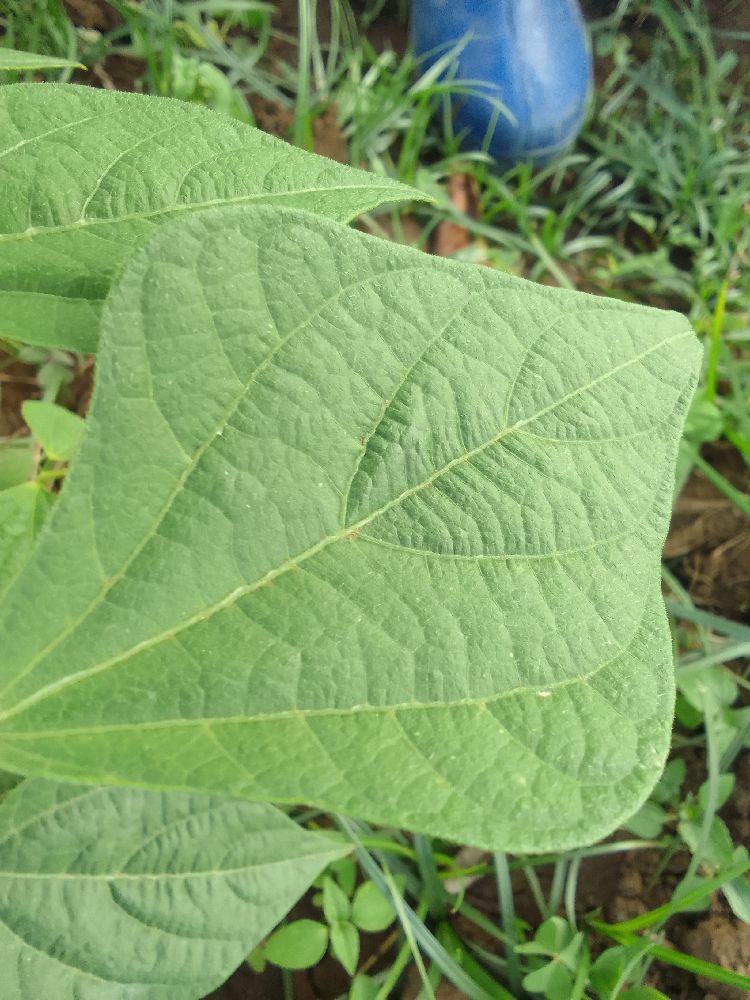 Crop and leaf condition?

common bean, healthy
